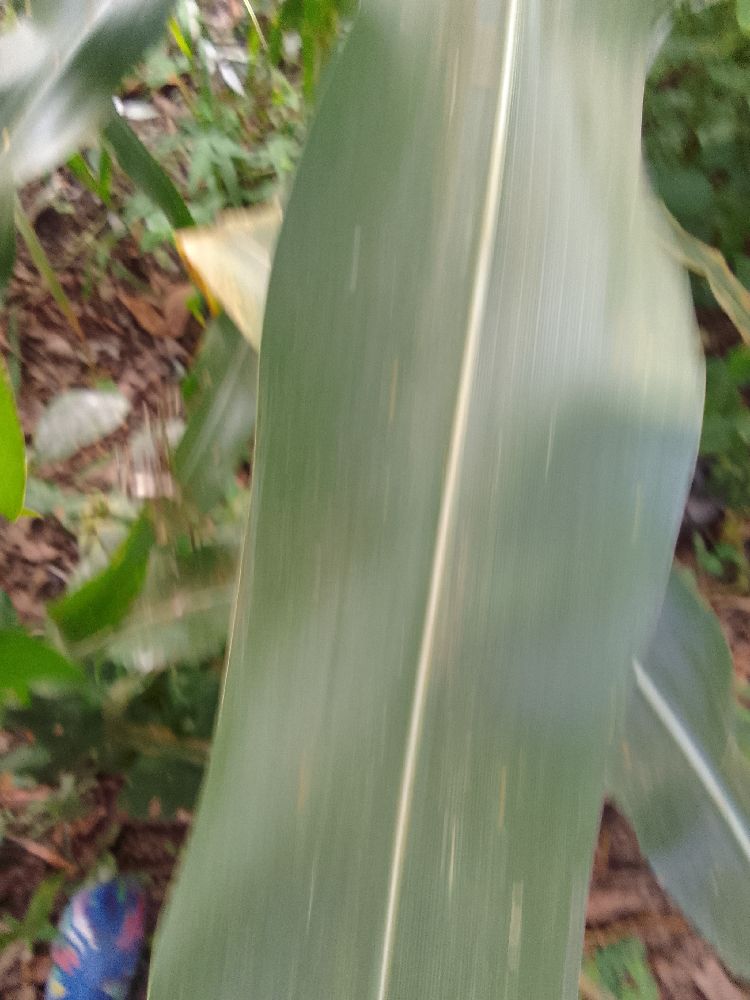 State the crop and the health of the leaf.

maize, healthy
